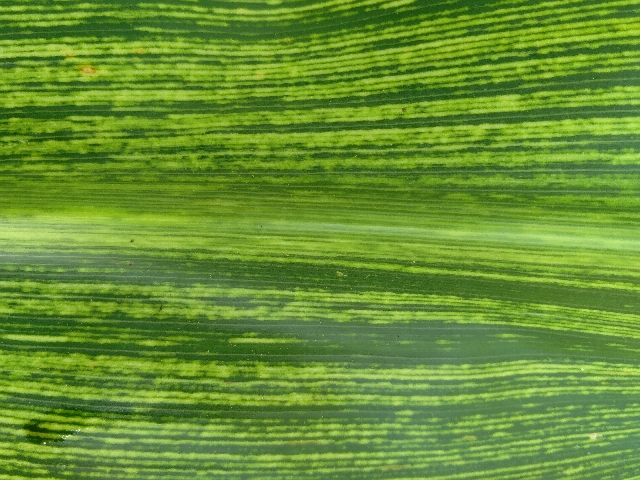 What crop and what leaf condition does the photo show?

maize, maize streak virus
